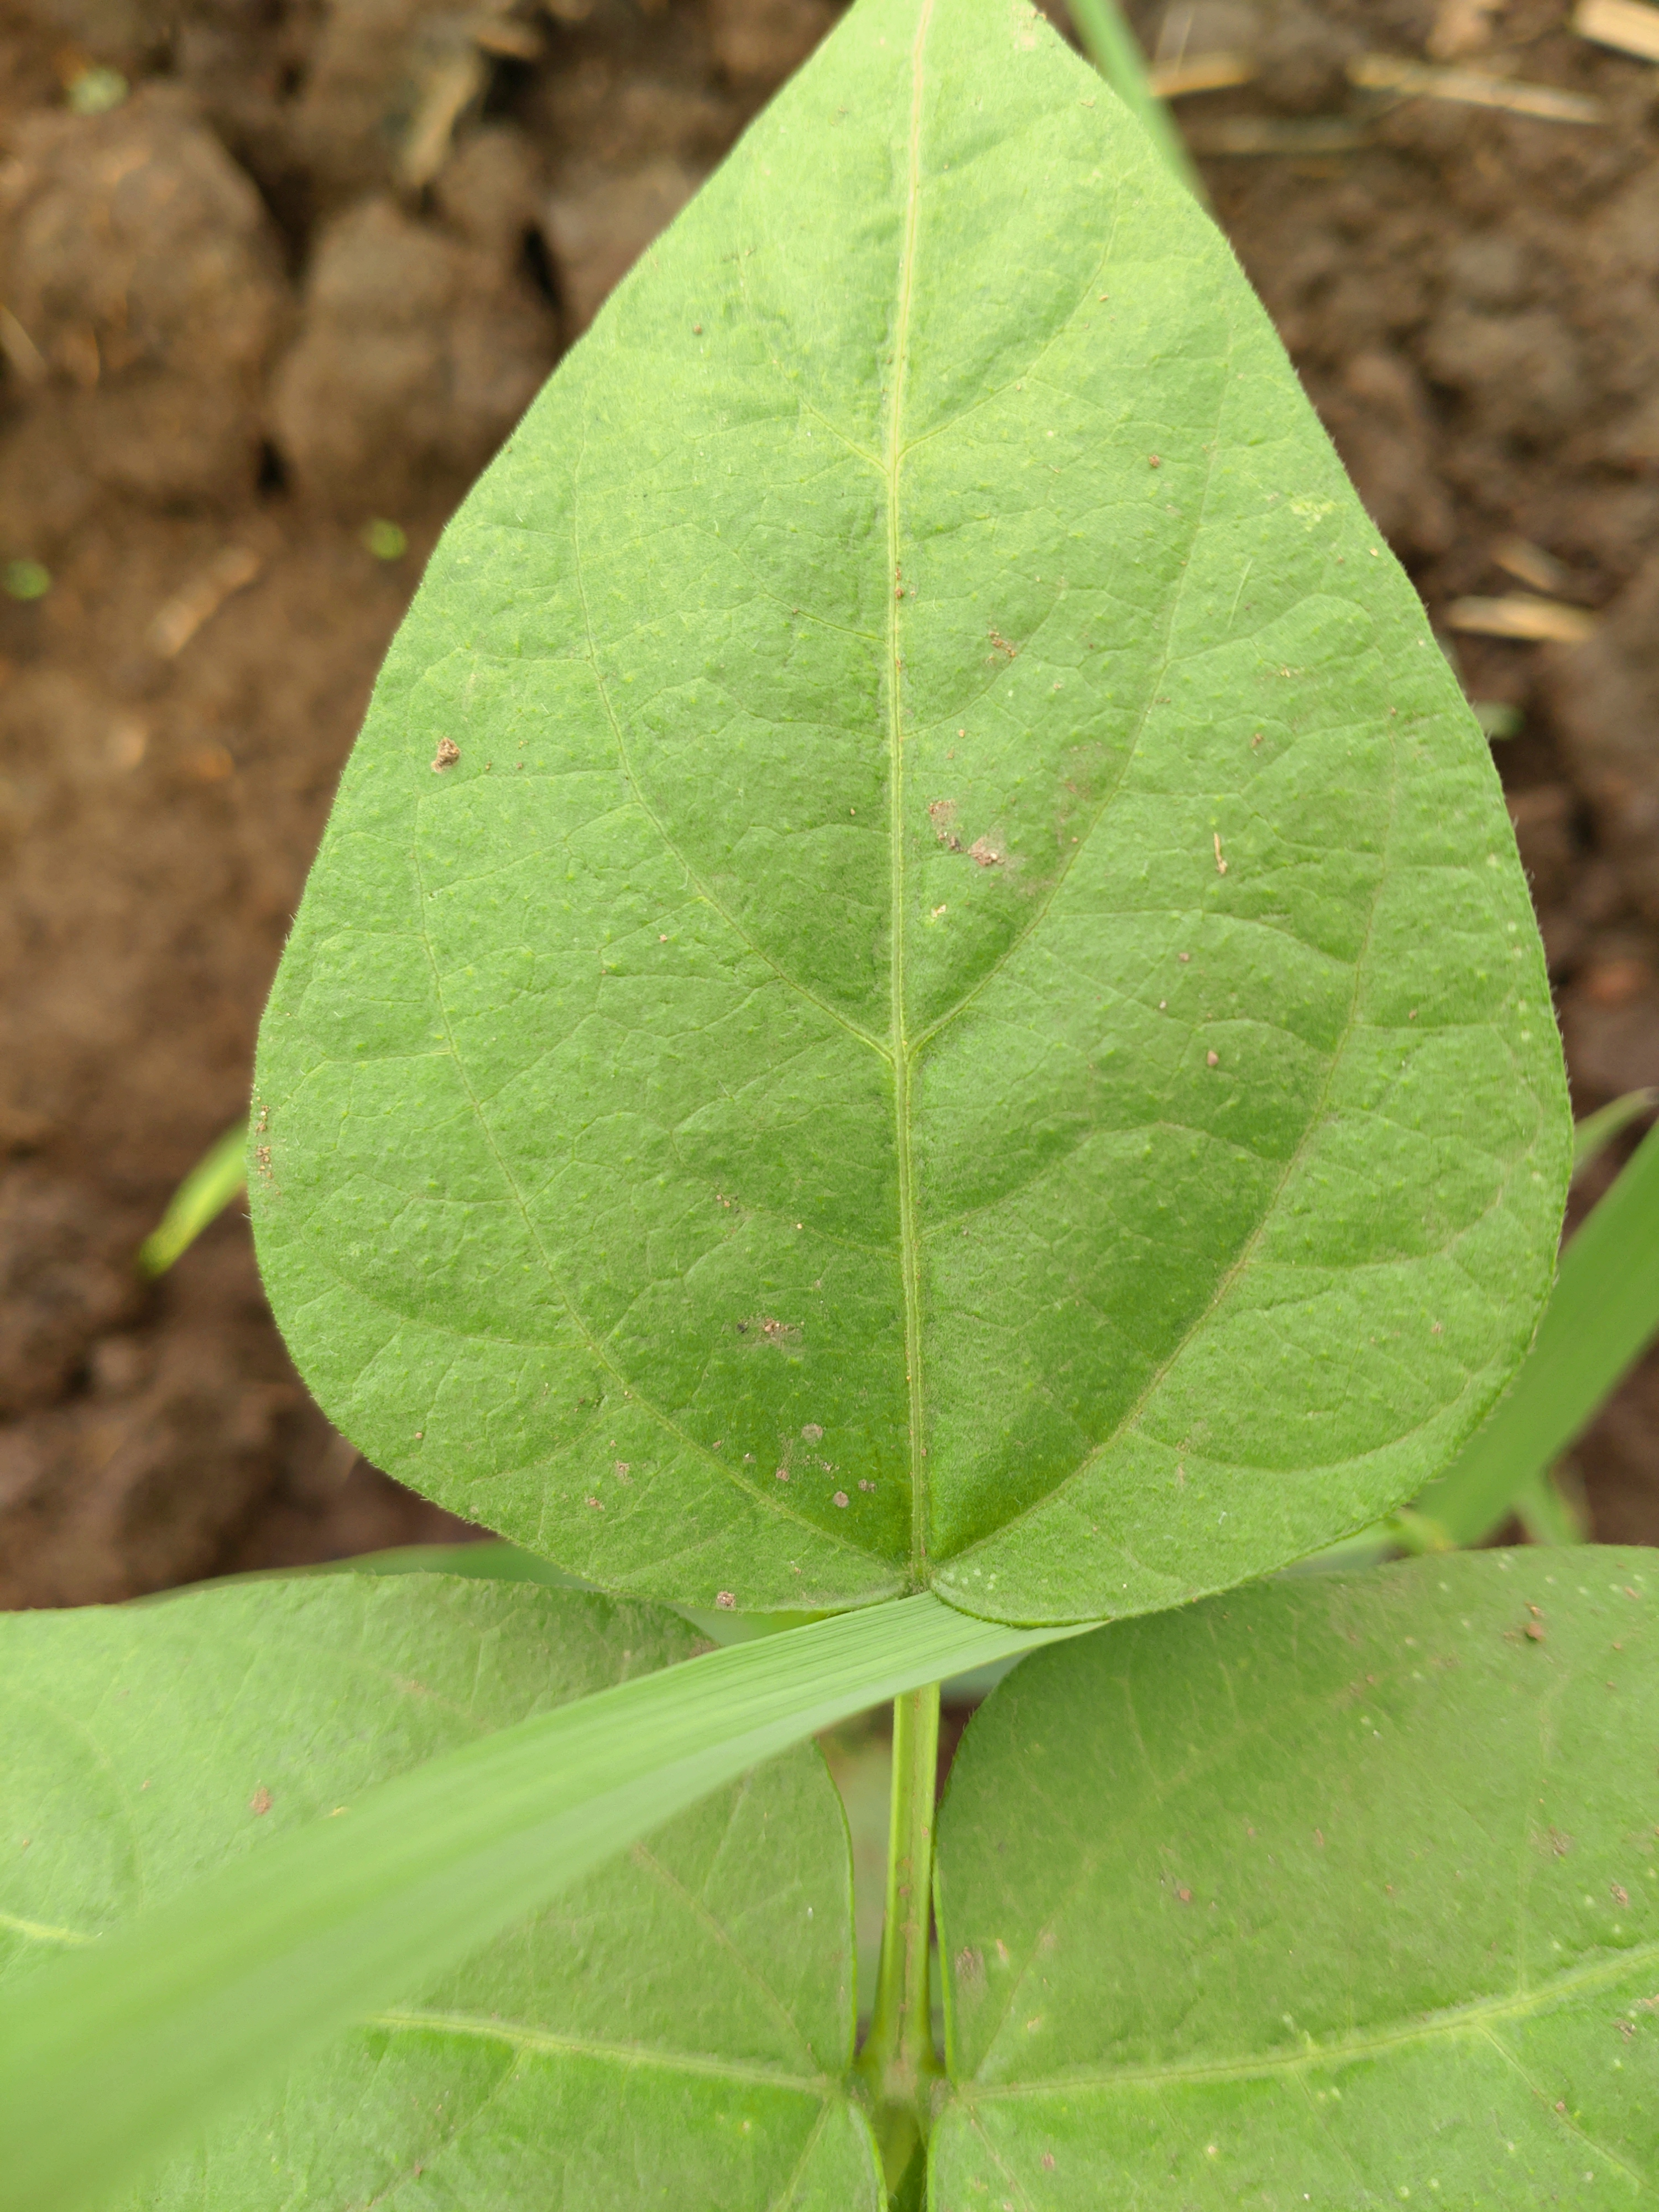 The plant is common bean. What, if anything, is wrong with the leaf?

healthy
